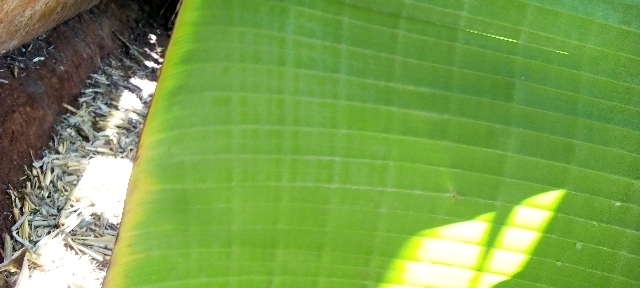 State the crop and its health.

banana, healthy
